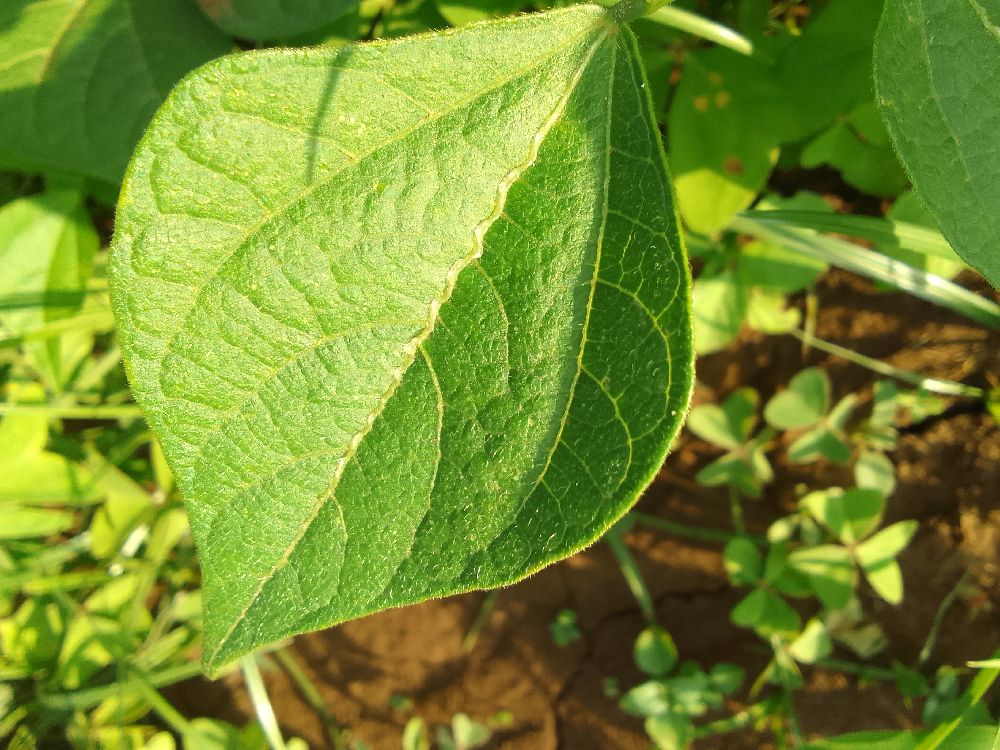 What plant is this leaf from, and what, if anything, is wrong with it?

common bean, healthy
